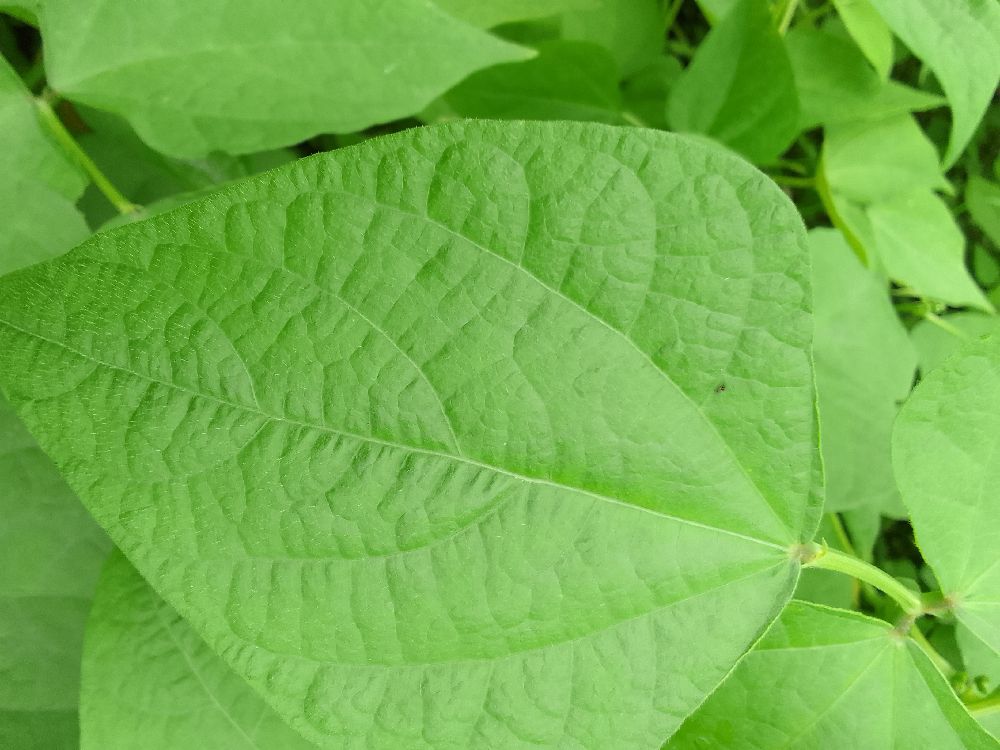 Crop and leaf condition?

common bean, healthy
